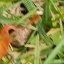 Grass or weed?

grass
